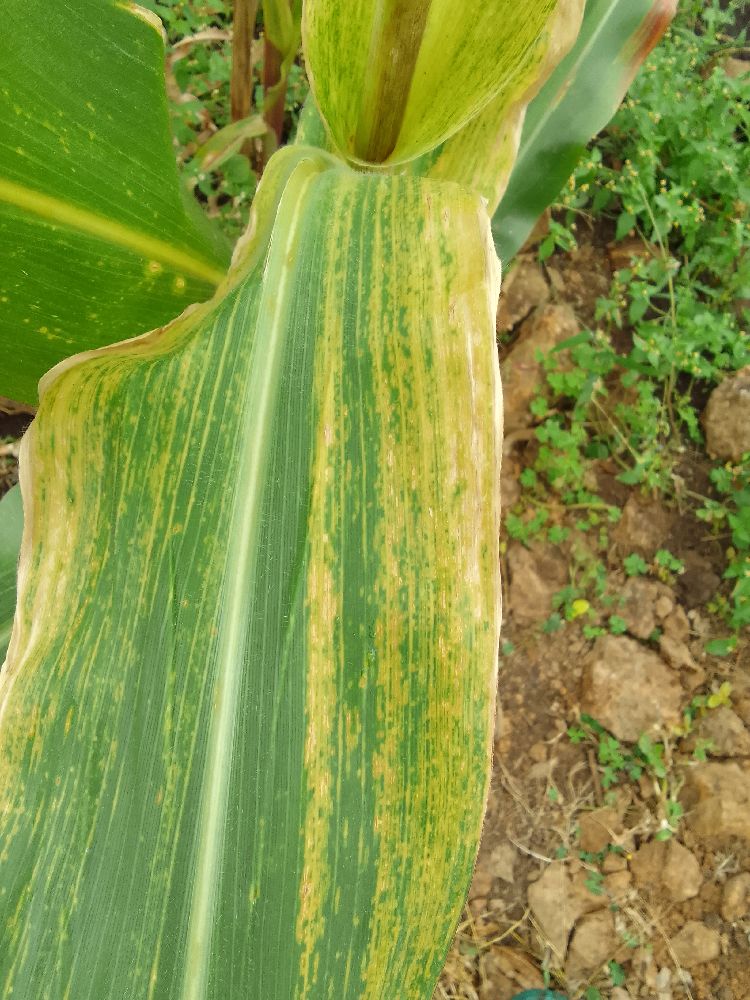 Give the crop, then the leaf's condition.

maize, maize lethal necrosis
